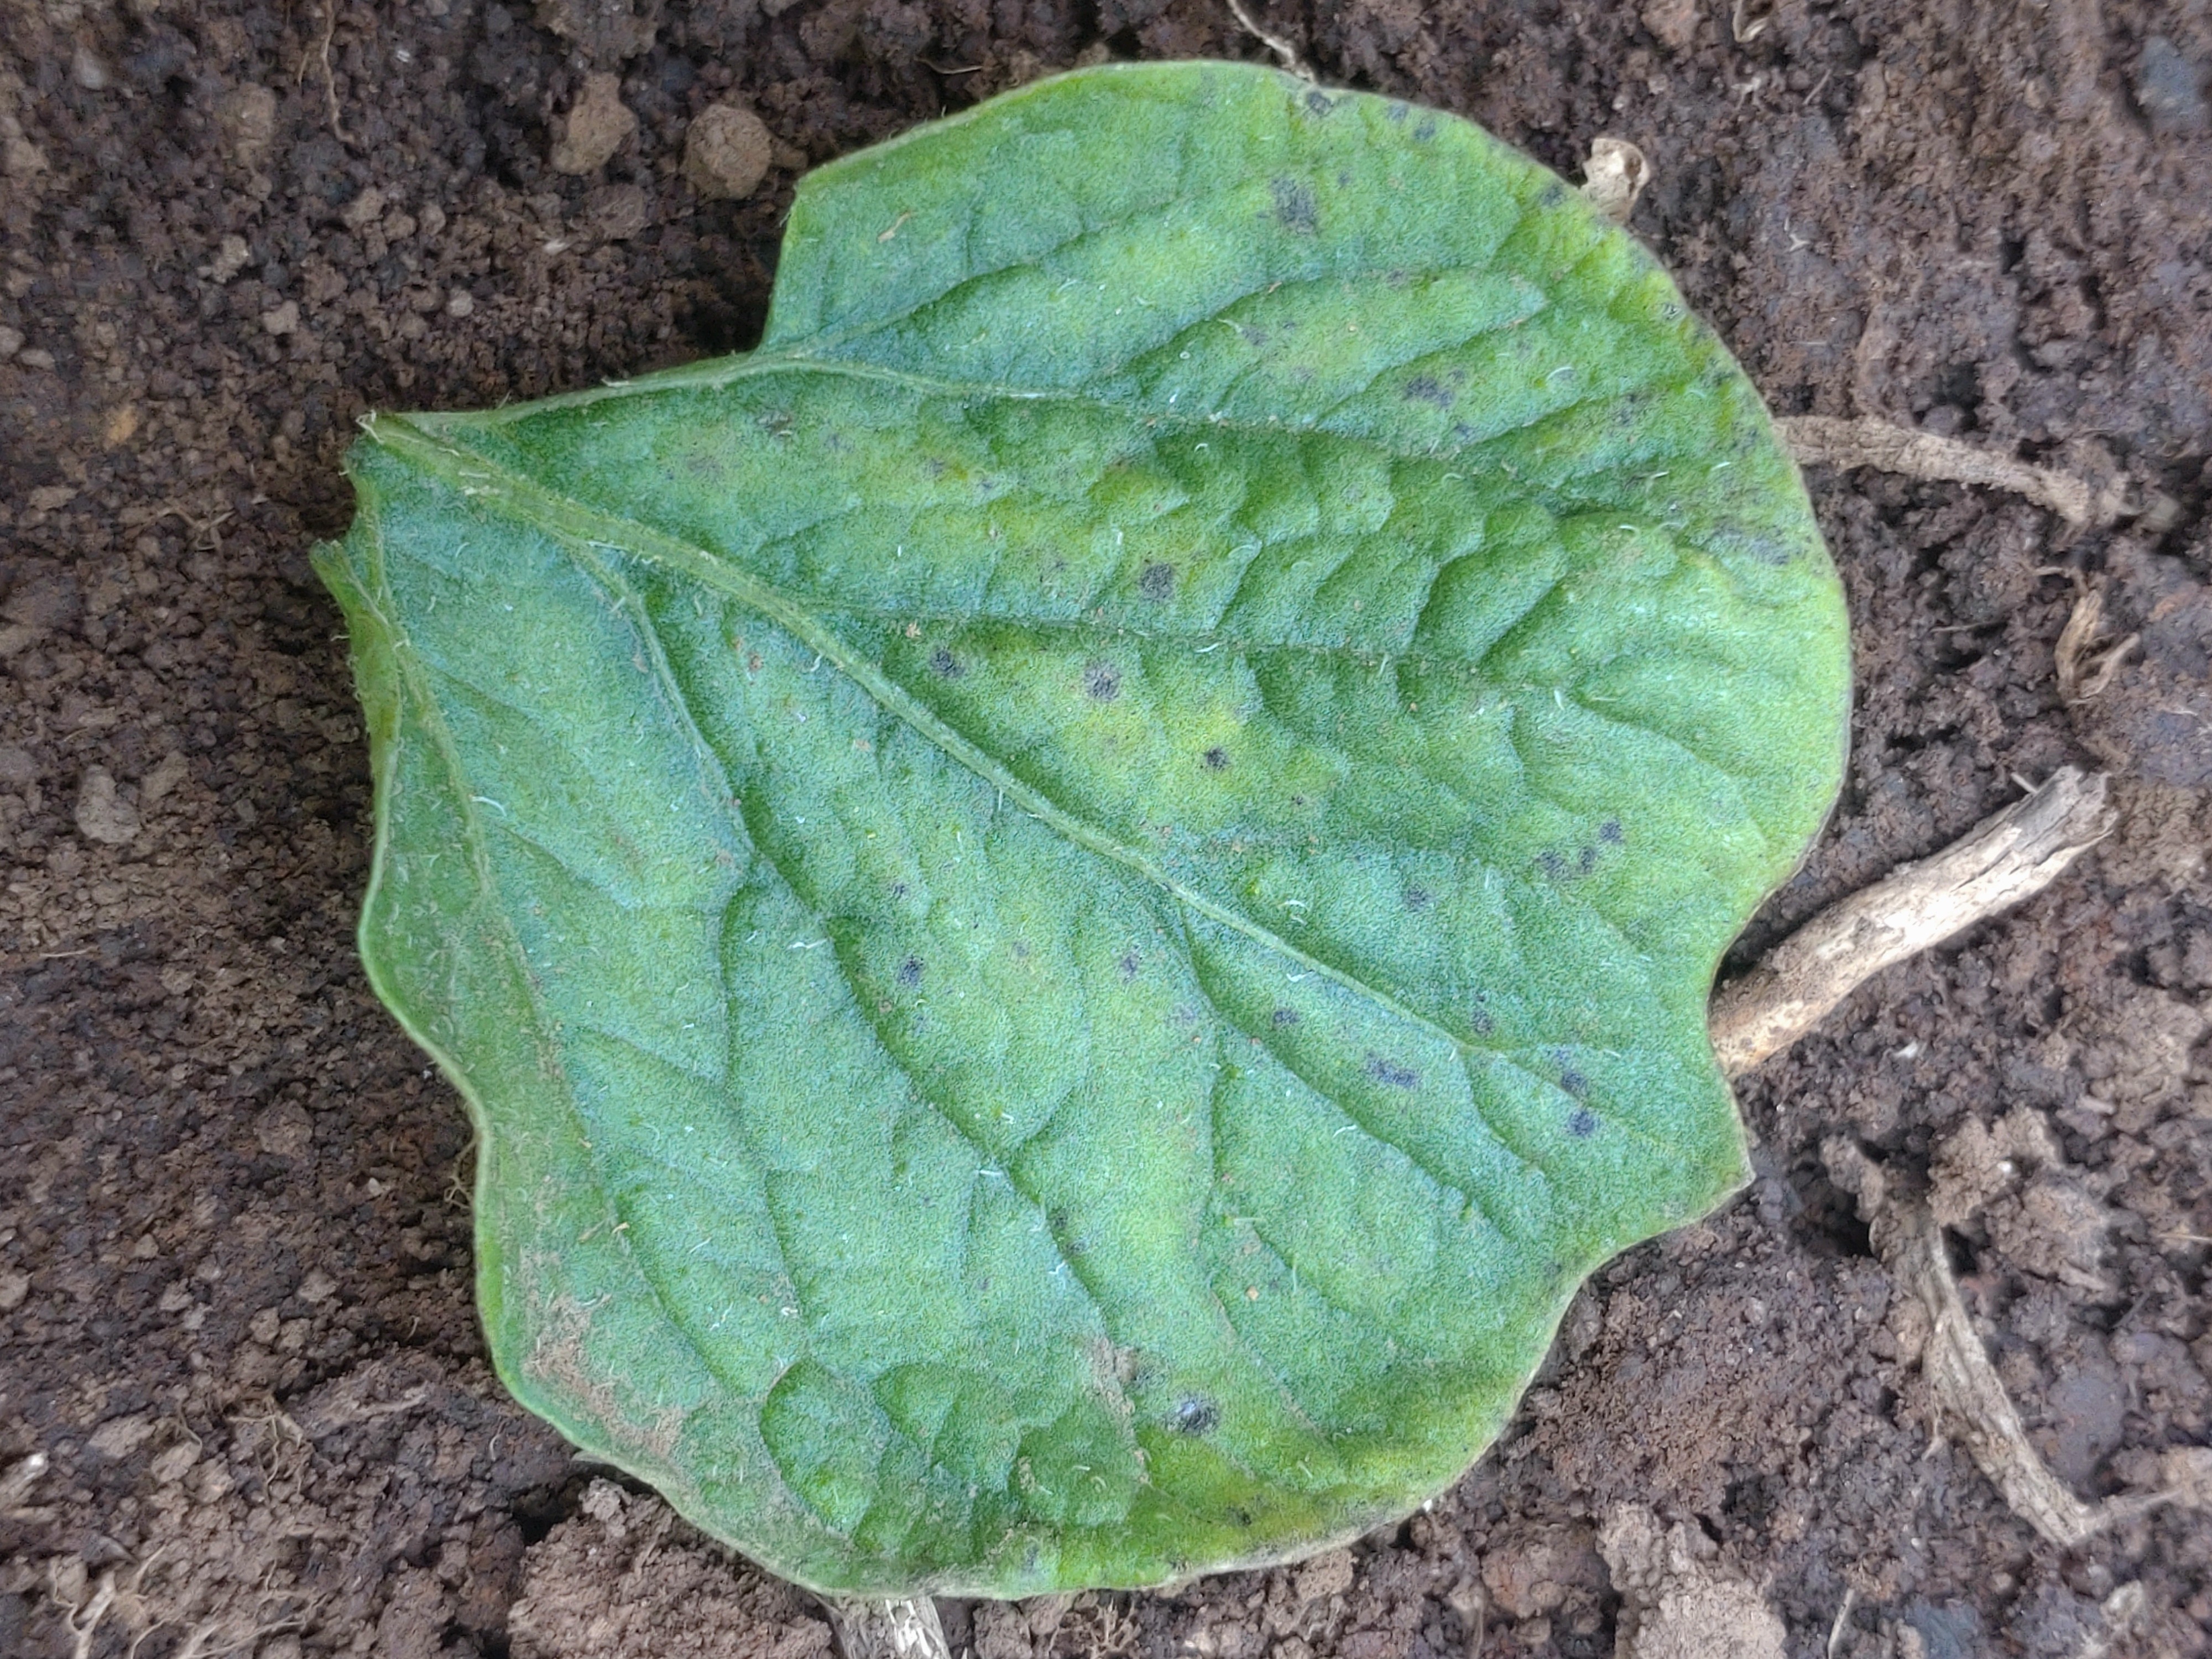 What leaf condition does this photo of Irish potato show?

late blight
